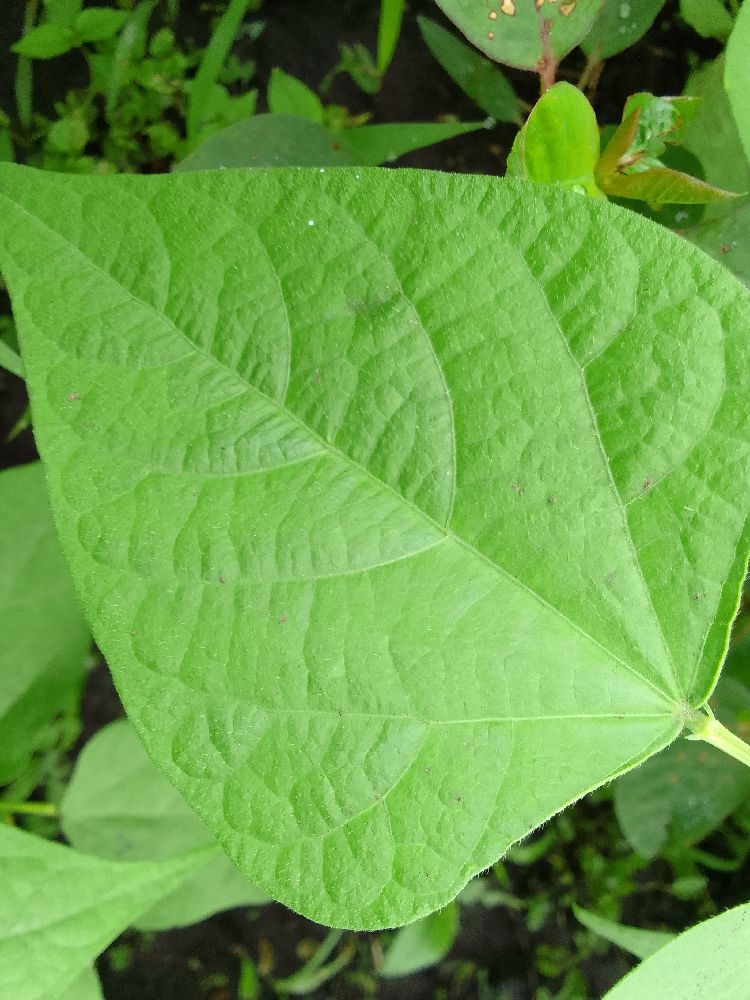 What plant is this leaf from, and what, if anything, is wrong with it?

common bean, healthy
